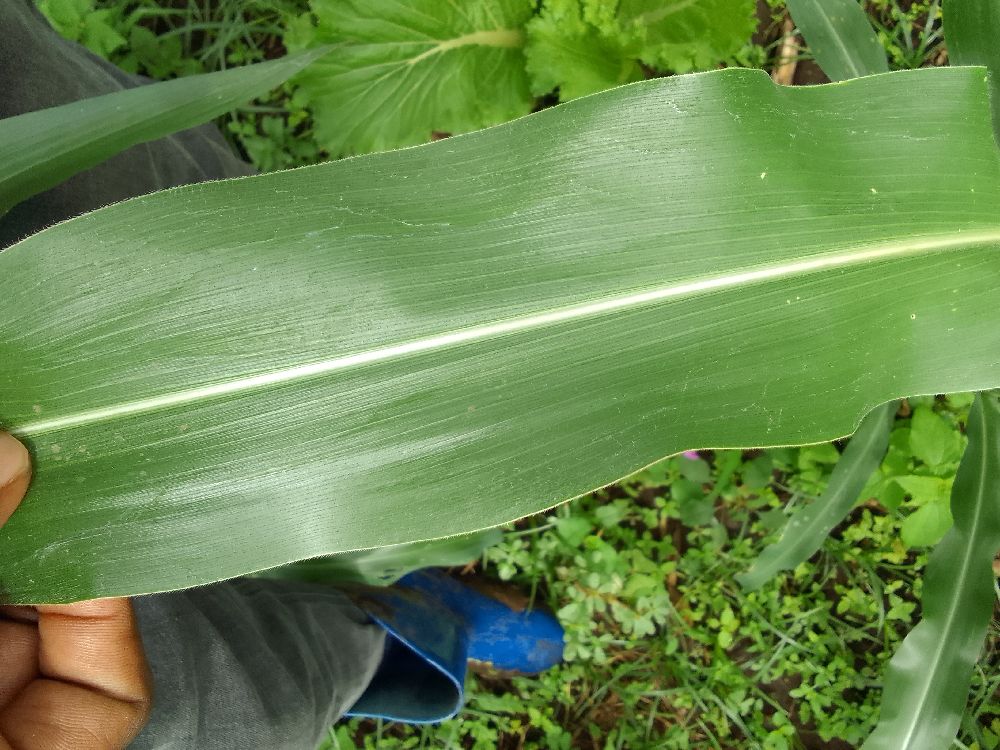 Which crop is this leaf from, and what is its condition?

maize, healthy
